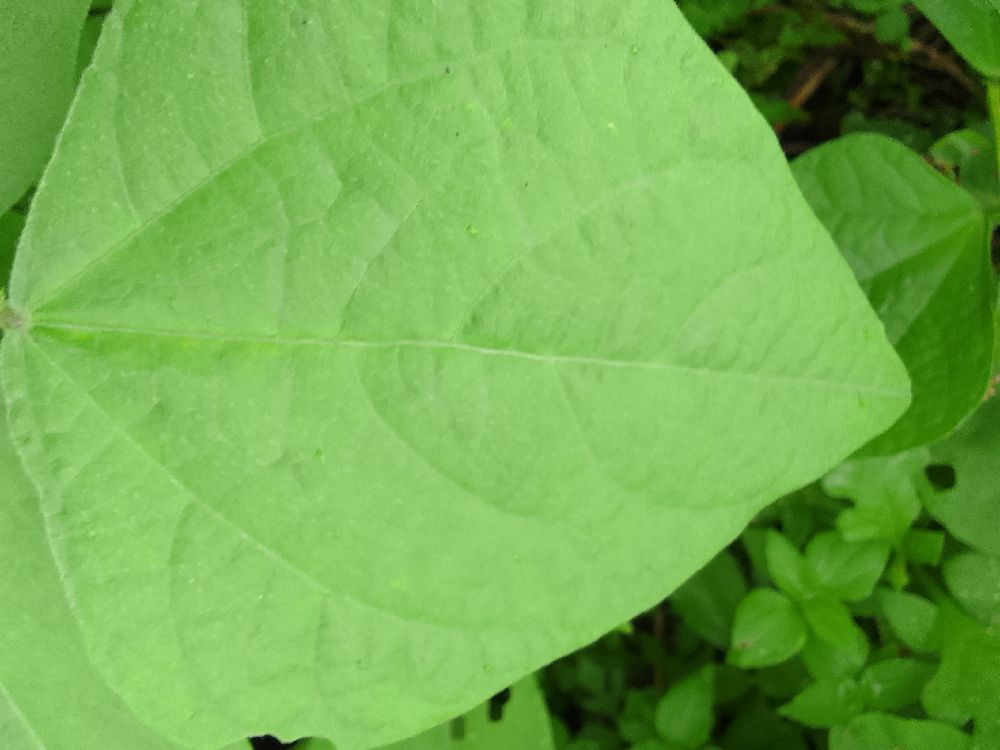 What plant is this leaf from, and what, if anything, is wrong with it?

common bean, healthy
